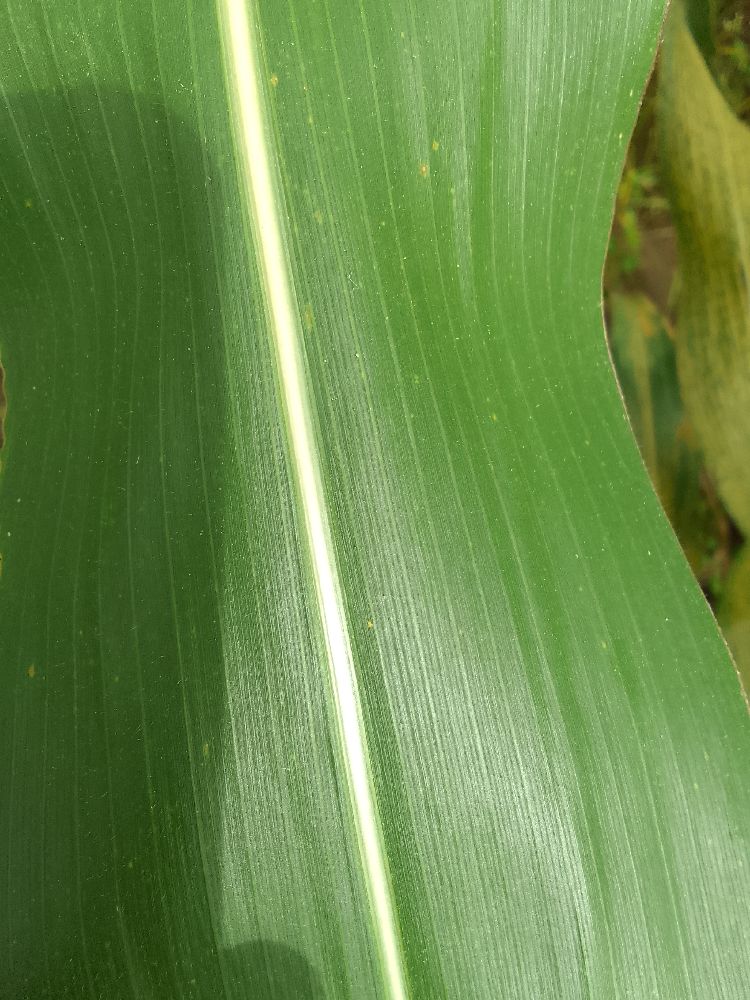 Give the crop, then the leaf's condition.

maize, healthy
